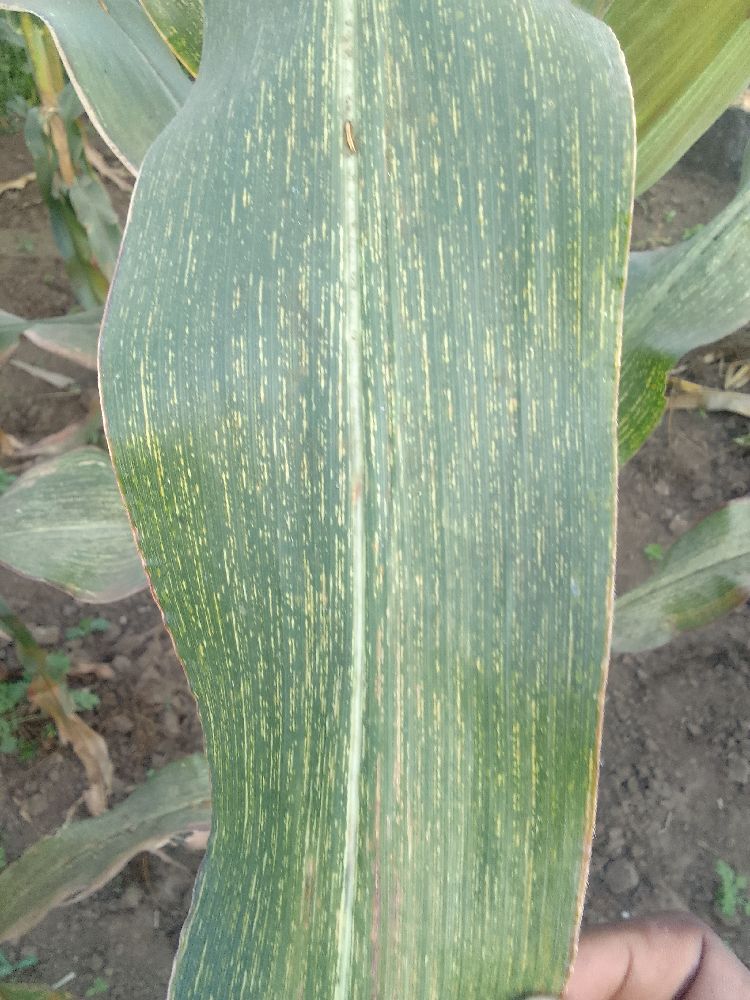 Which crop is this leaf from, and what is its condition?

maize, maize streak virus
